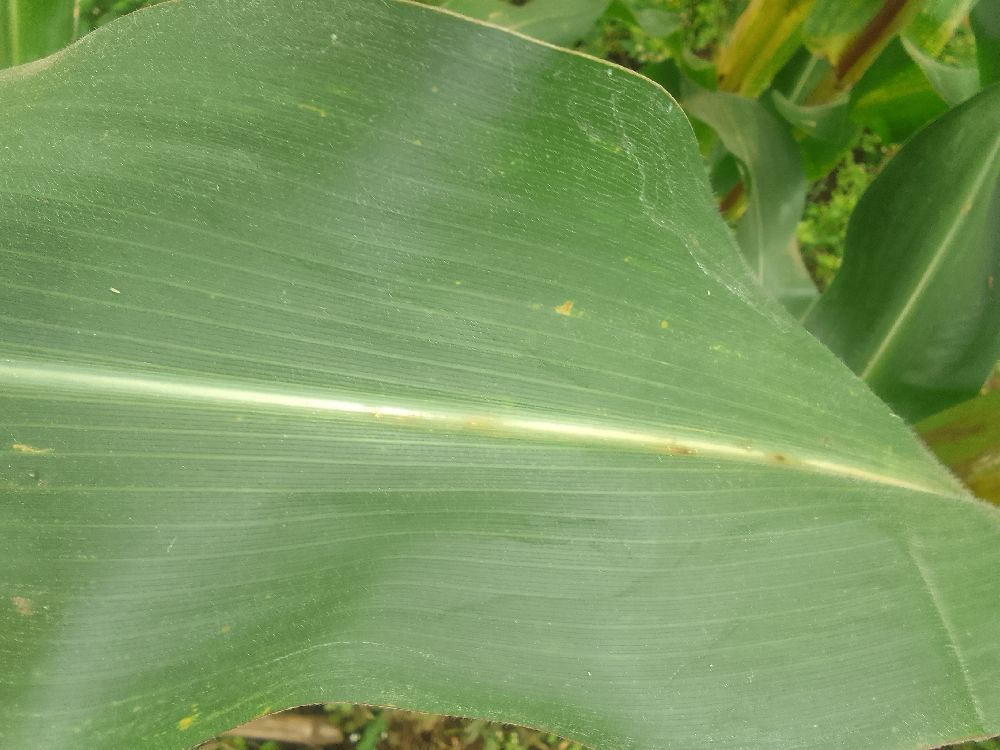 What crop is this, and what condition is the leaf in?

maize, healthy
